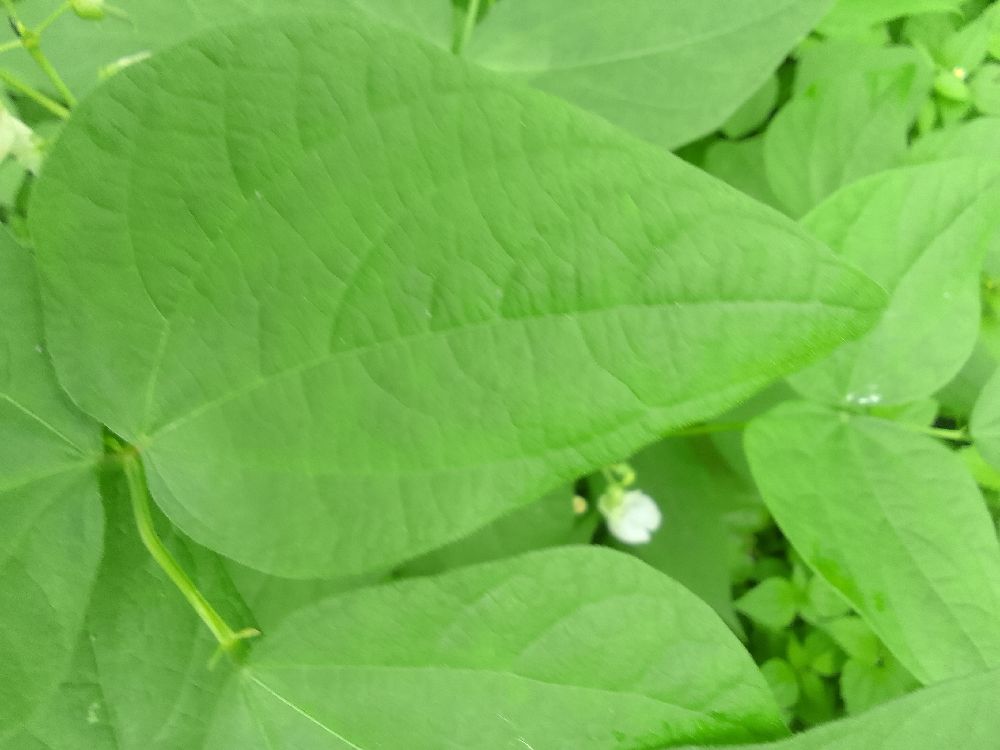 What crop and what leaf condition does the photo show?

common bean, healthy
